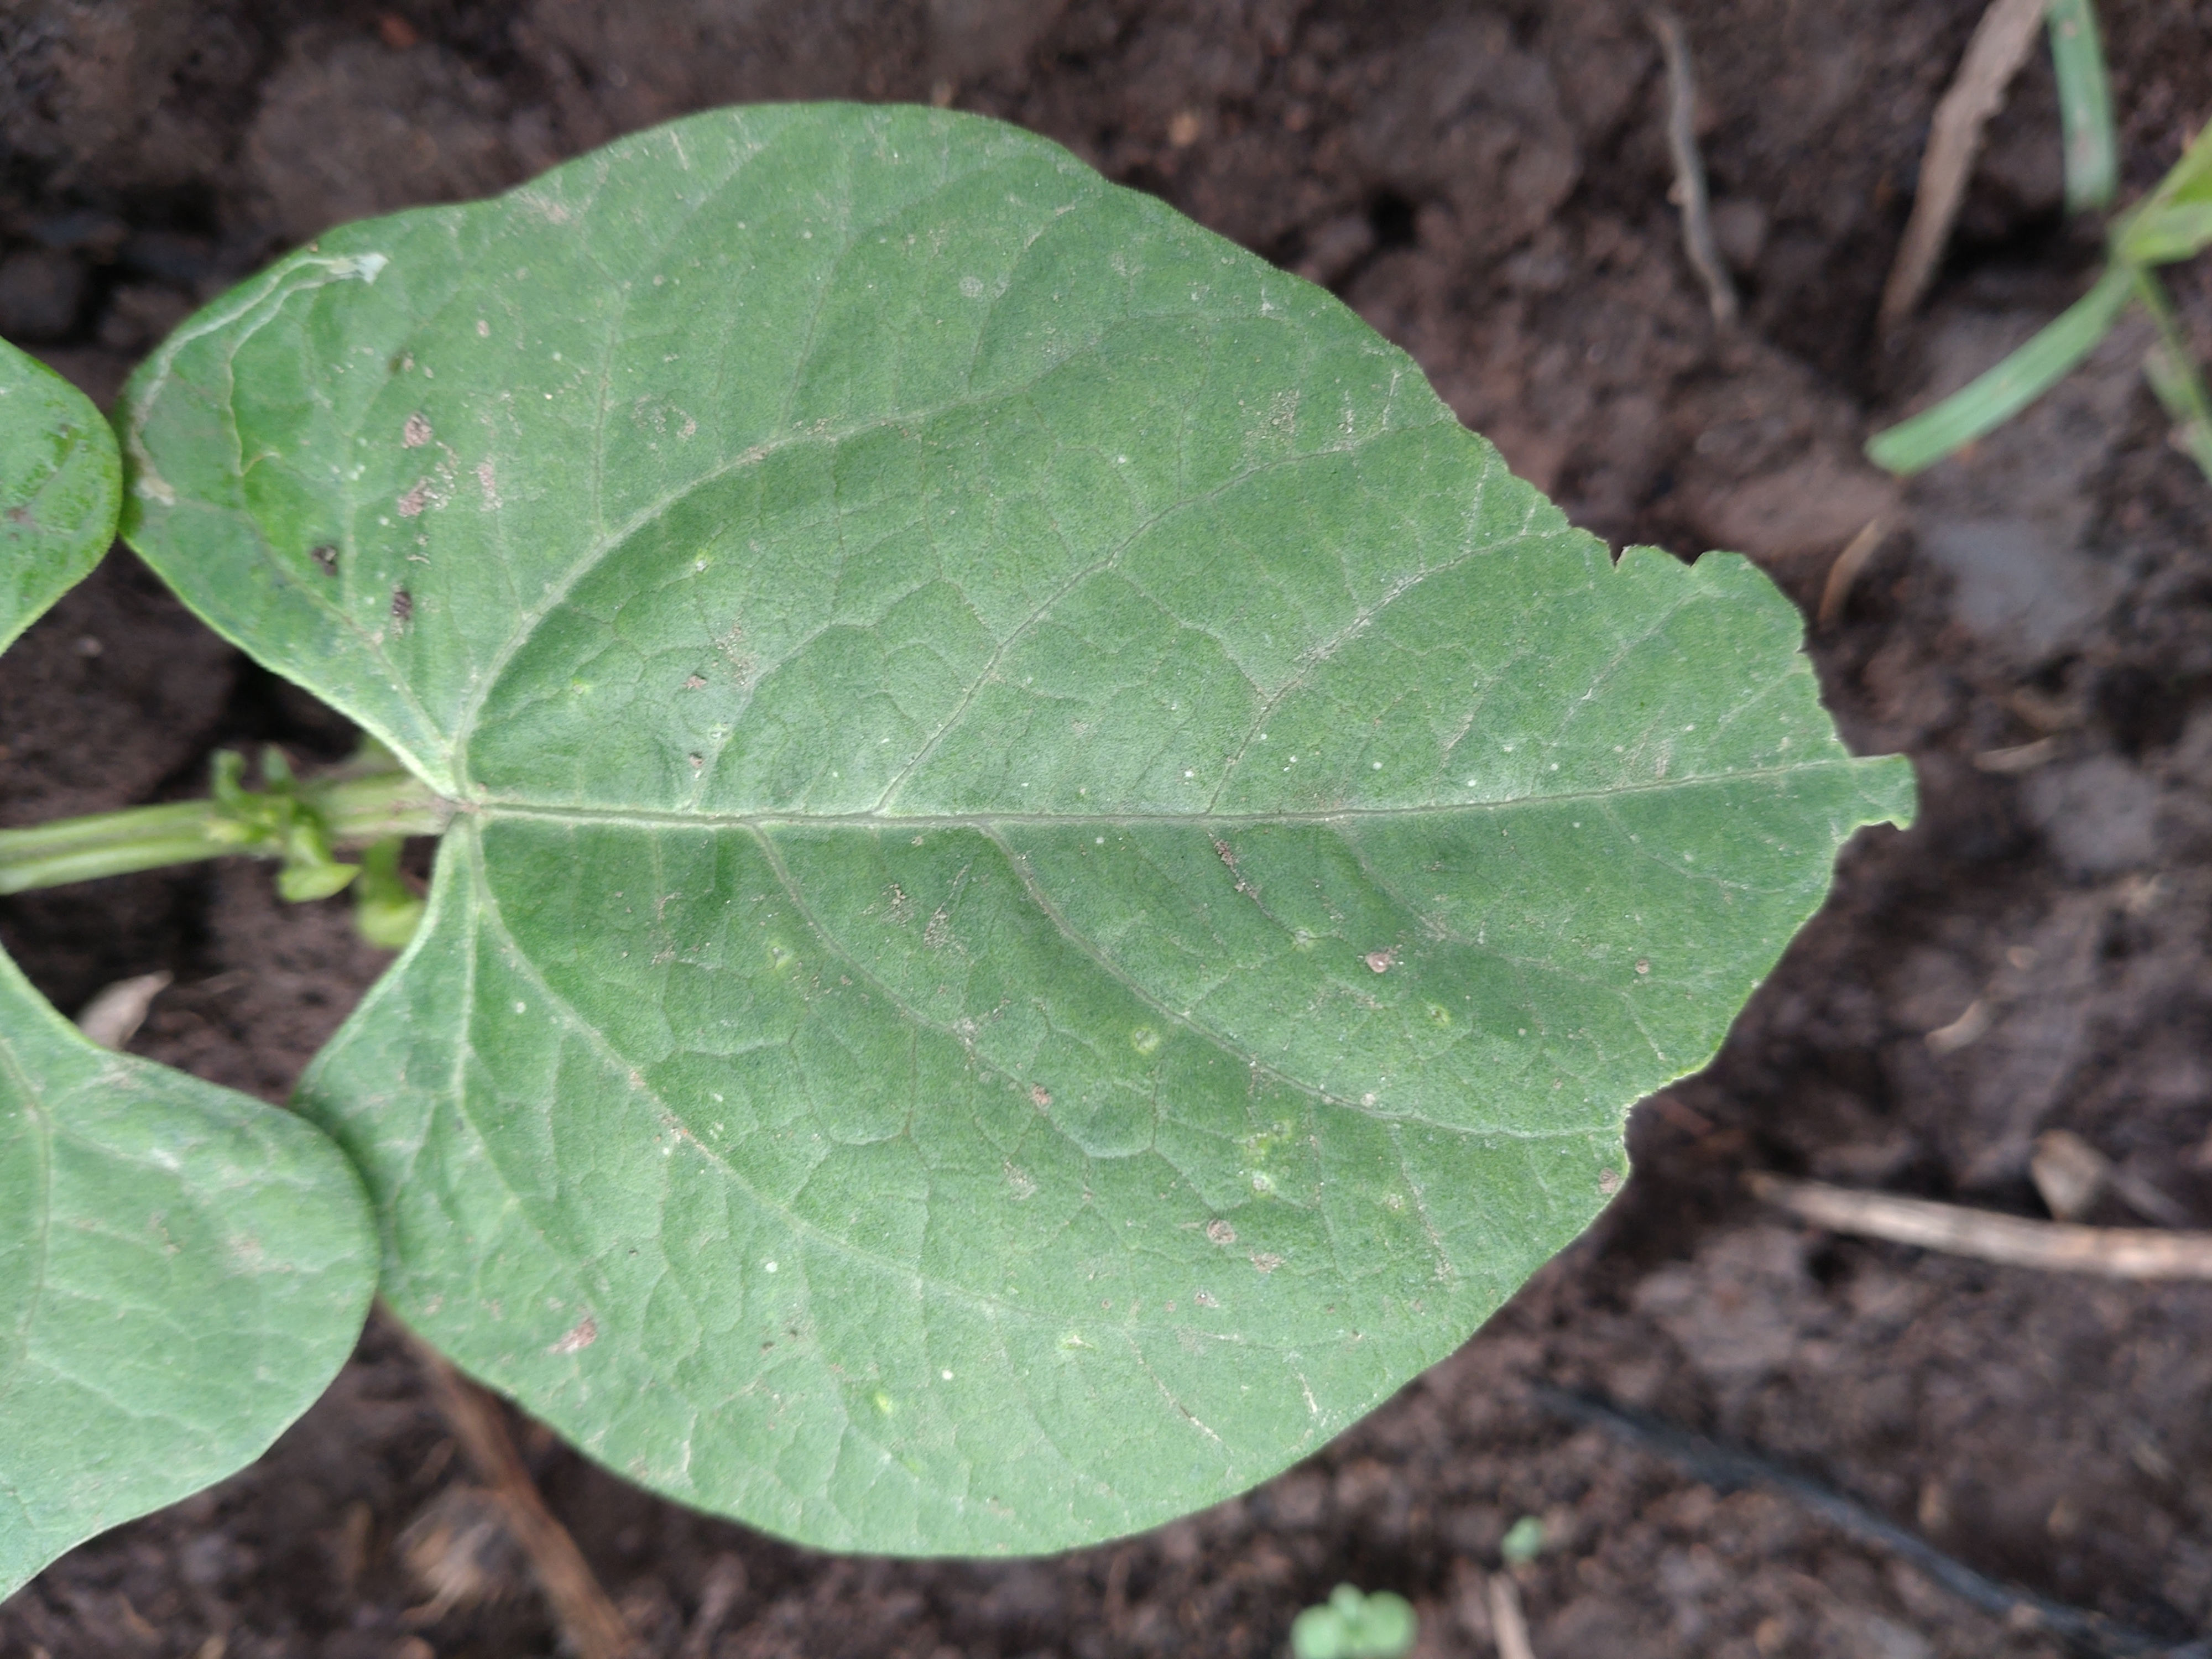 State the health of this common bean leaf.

healthy
